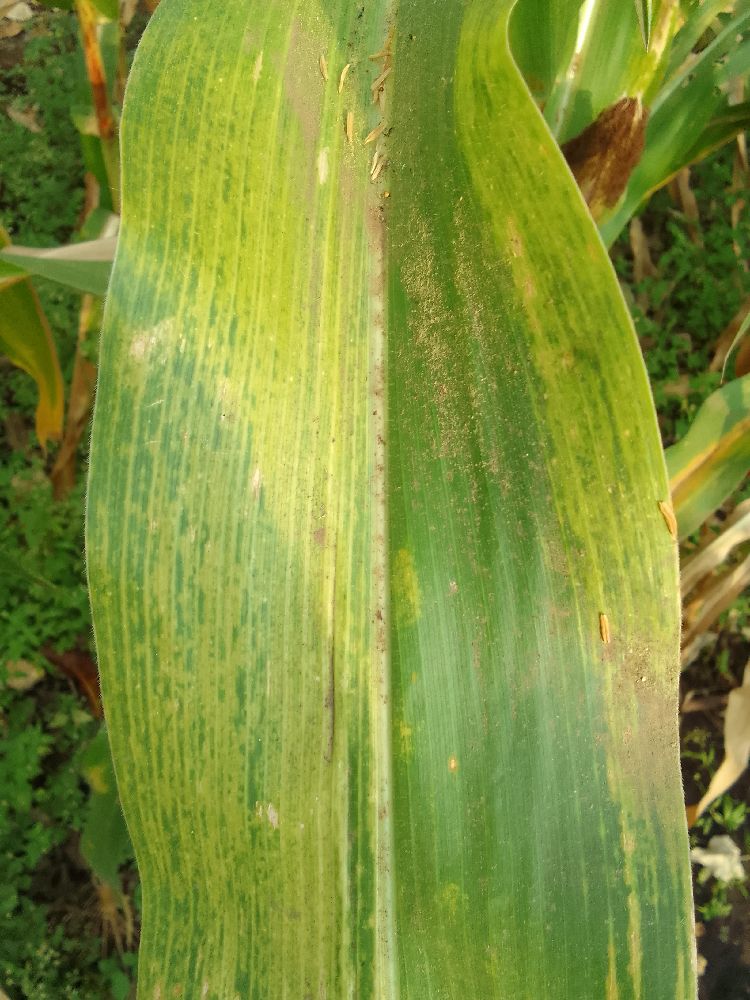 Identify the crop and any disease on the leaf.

maize, maize lethal necrosis
